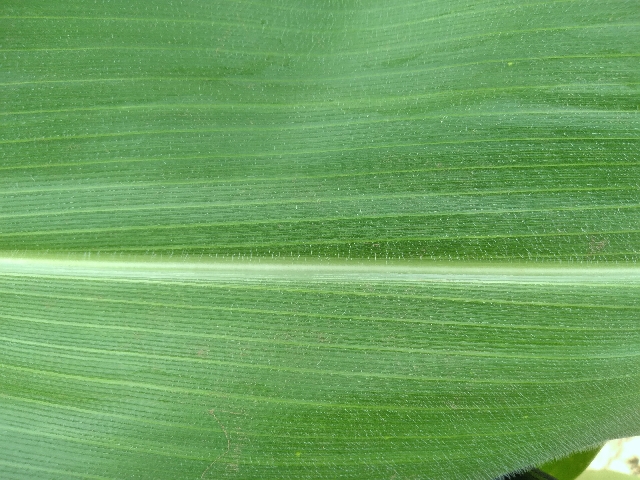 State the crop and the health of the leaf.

maize, healthy
